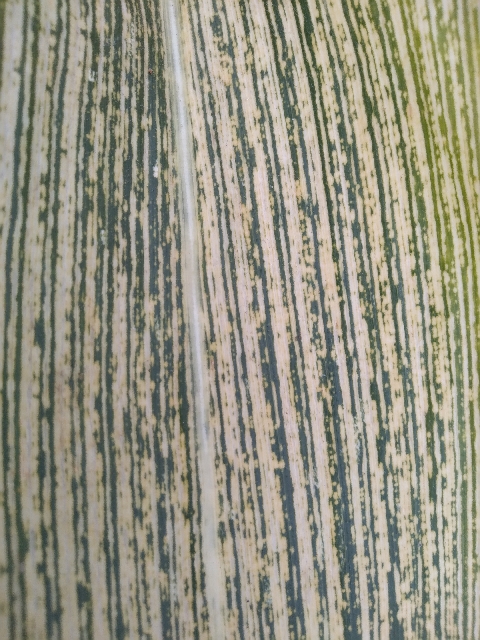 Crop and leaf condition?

maize, maize streak virus
